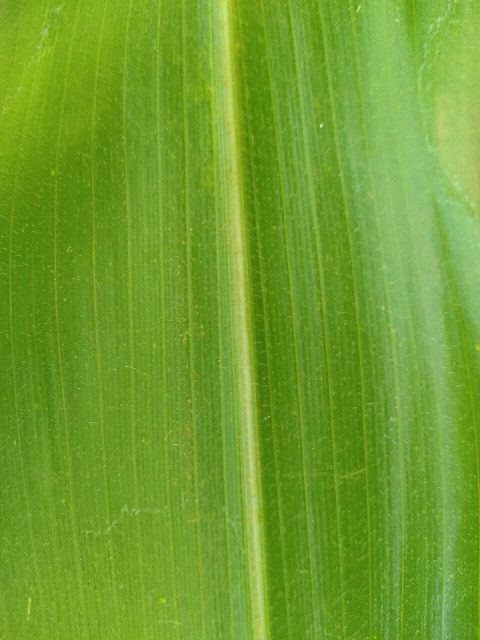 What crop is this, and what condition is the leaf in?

maize, healthy
